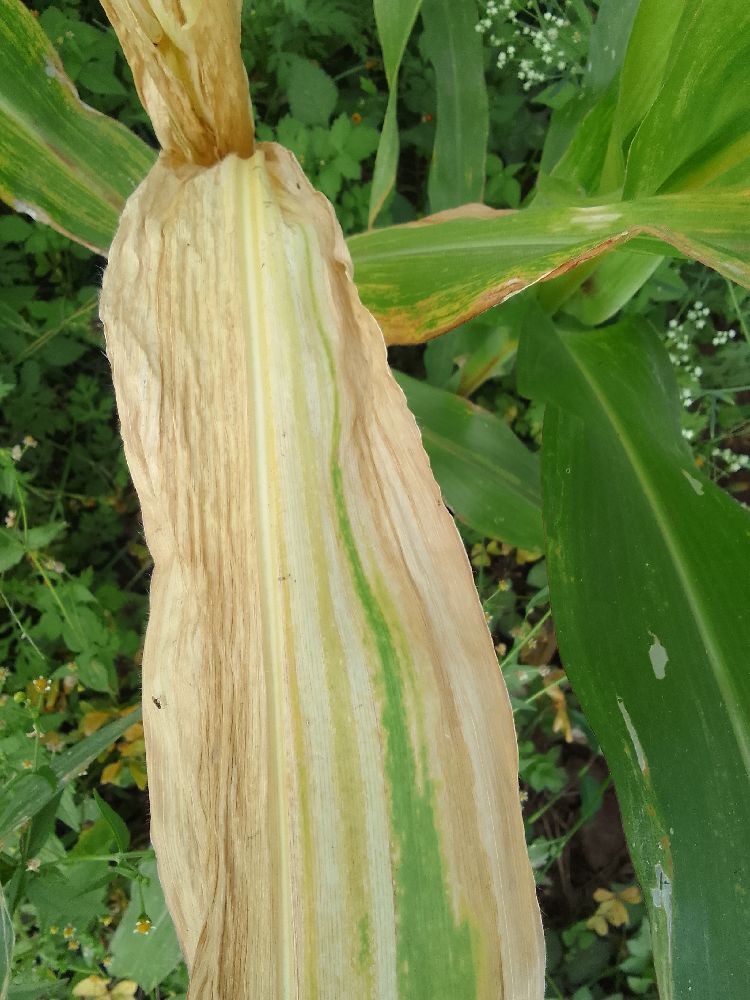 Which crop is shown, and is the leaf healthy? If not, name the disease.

maize, maize lethal necrosis
